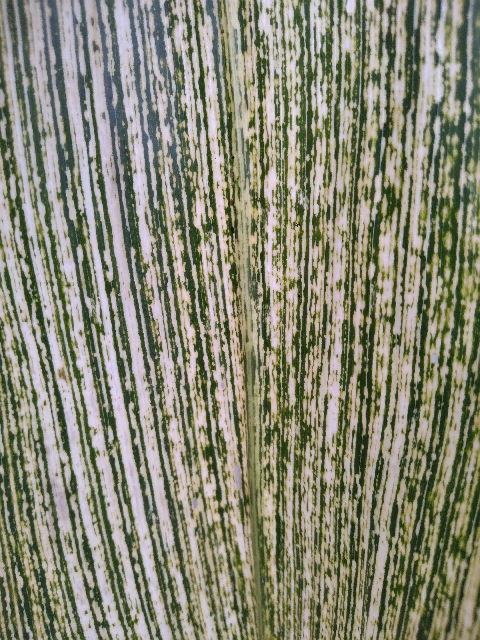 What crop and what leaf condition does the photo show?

maize, maize streak virus
